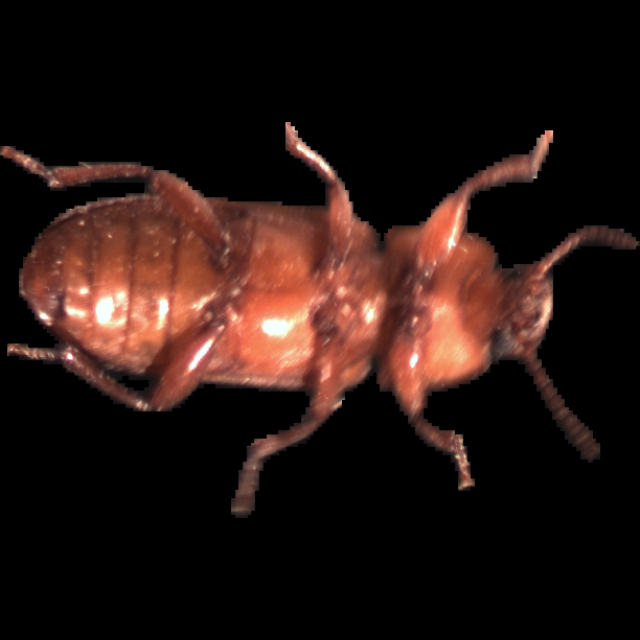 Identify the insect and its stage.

mealworm beetle
